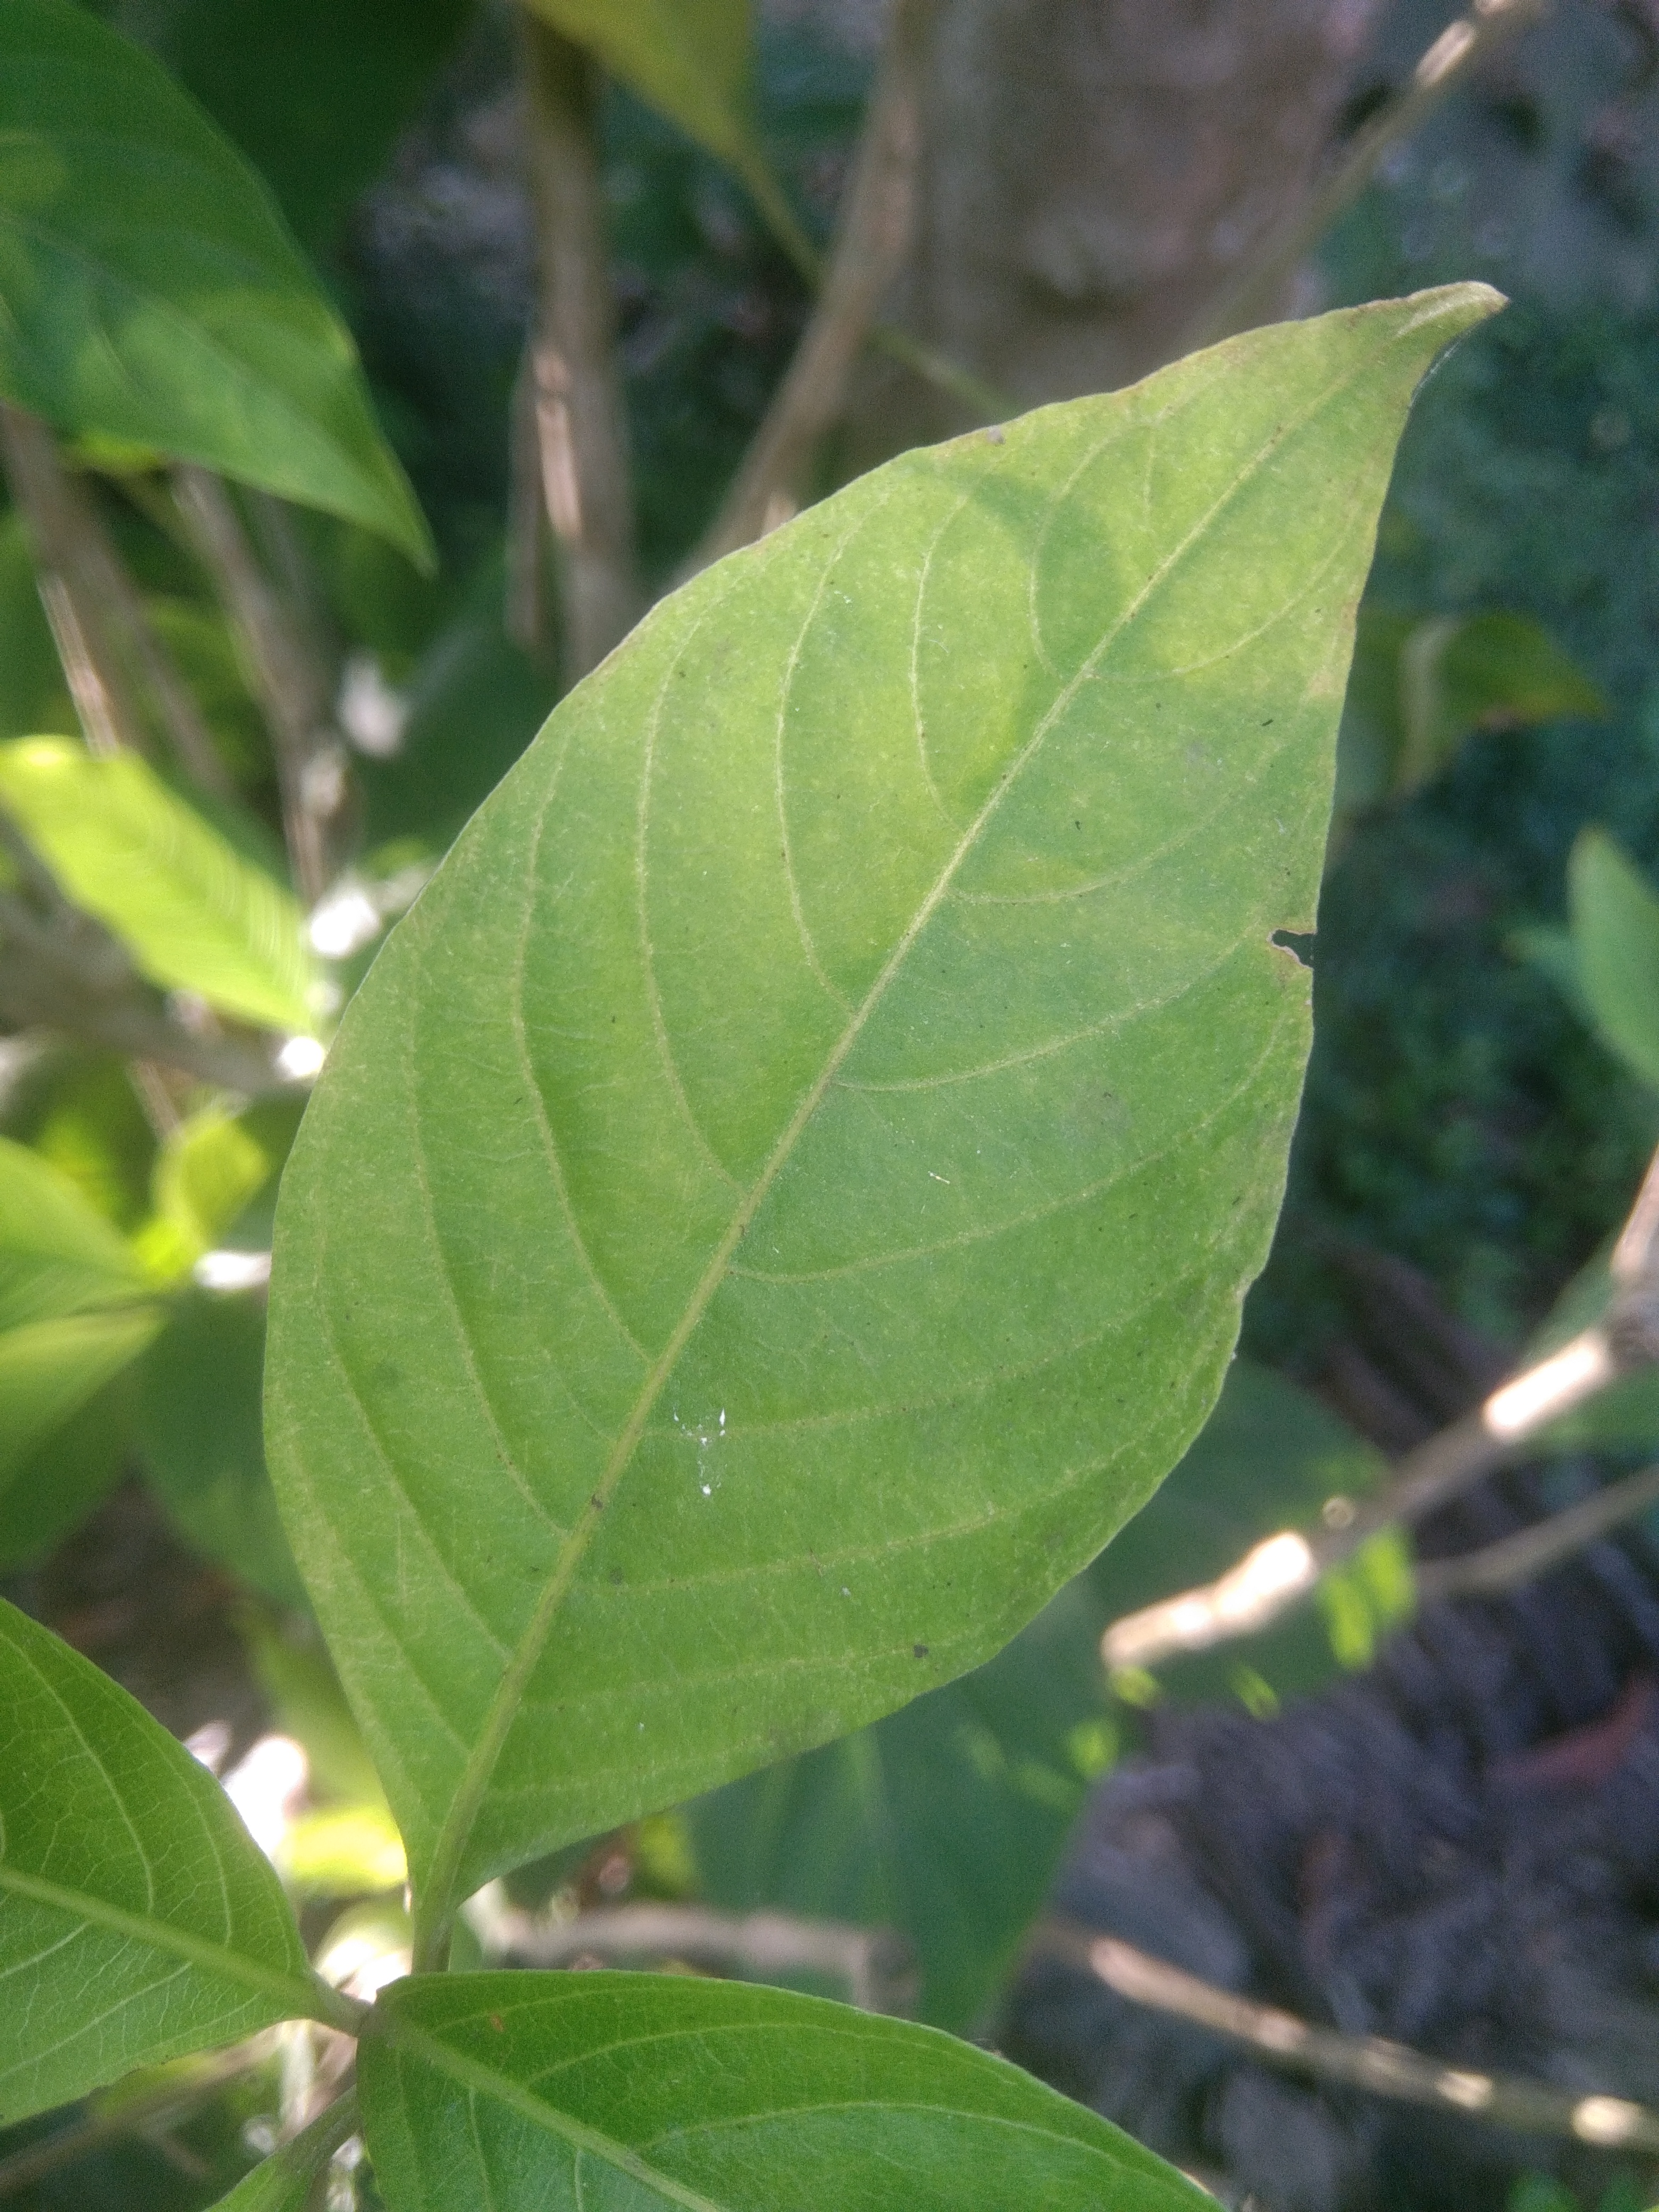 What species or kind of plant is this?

vasaka
